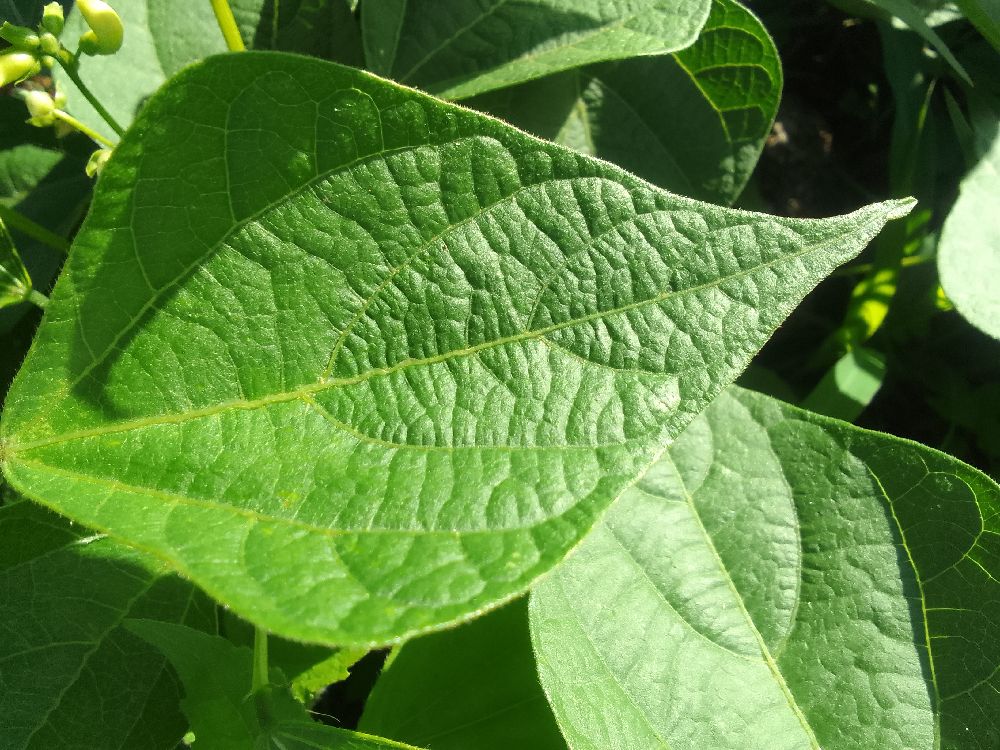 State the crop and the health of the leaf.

common bean, healthy
